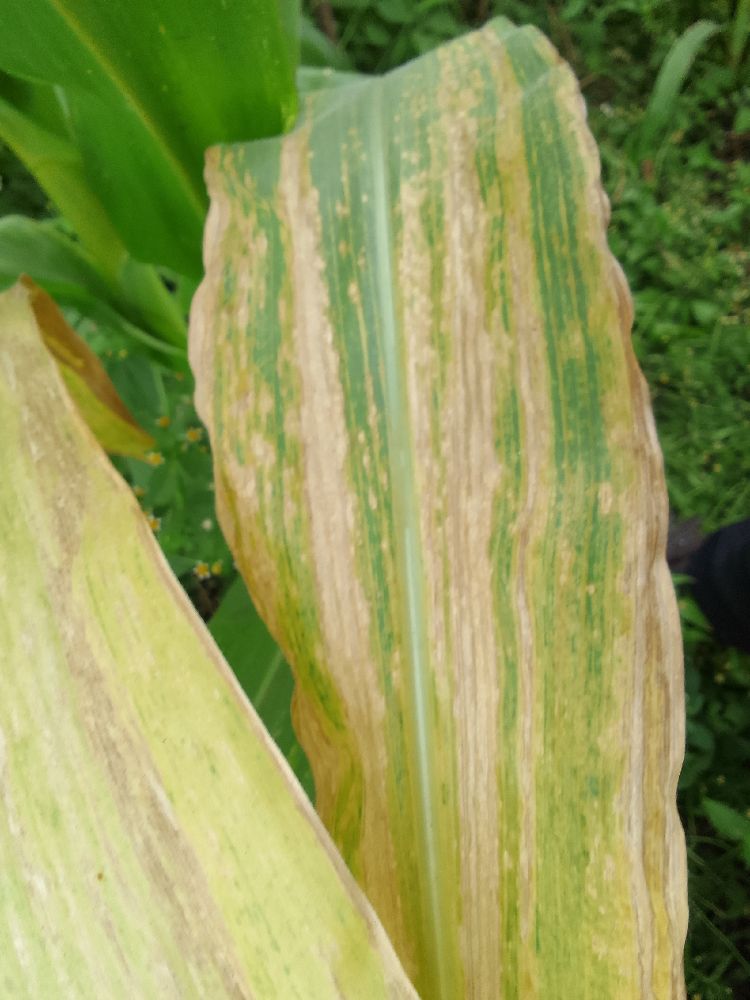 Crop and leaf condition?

maize, maize lethal necrosis
